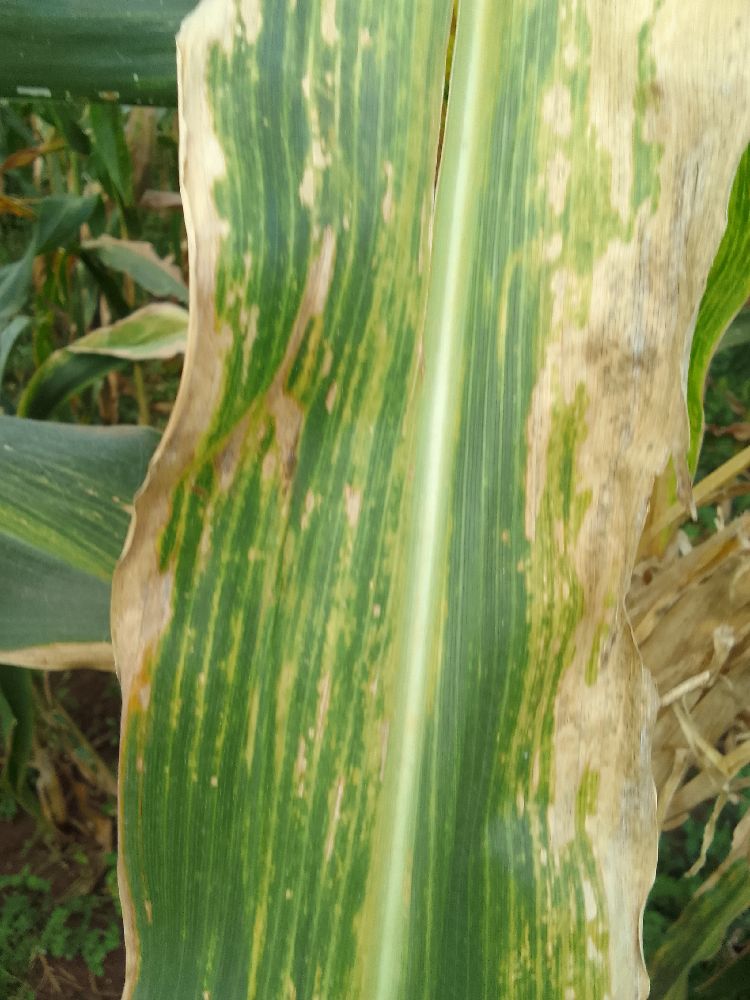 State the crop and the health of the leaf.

maize, maize lethal necrosis
